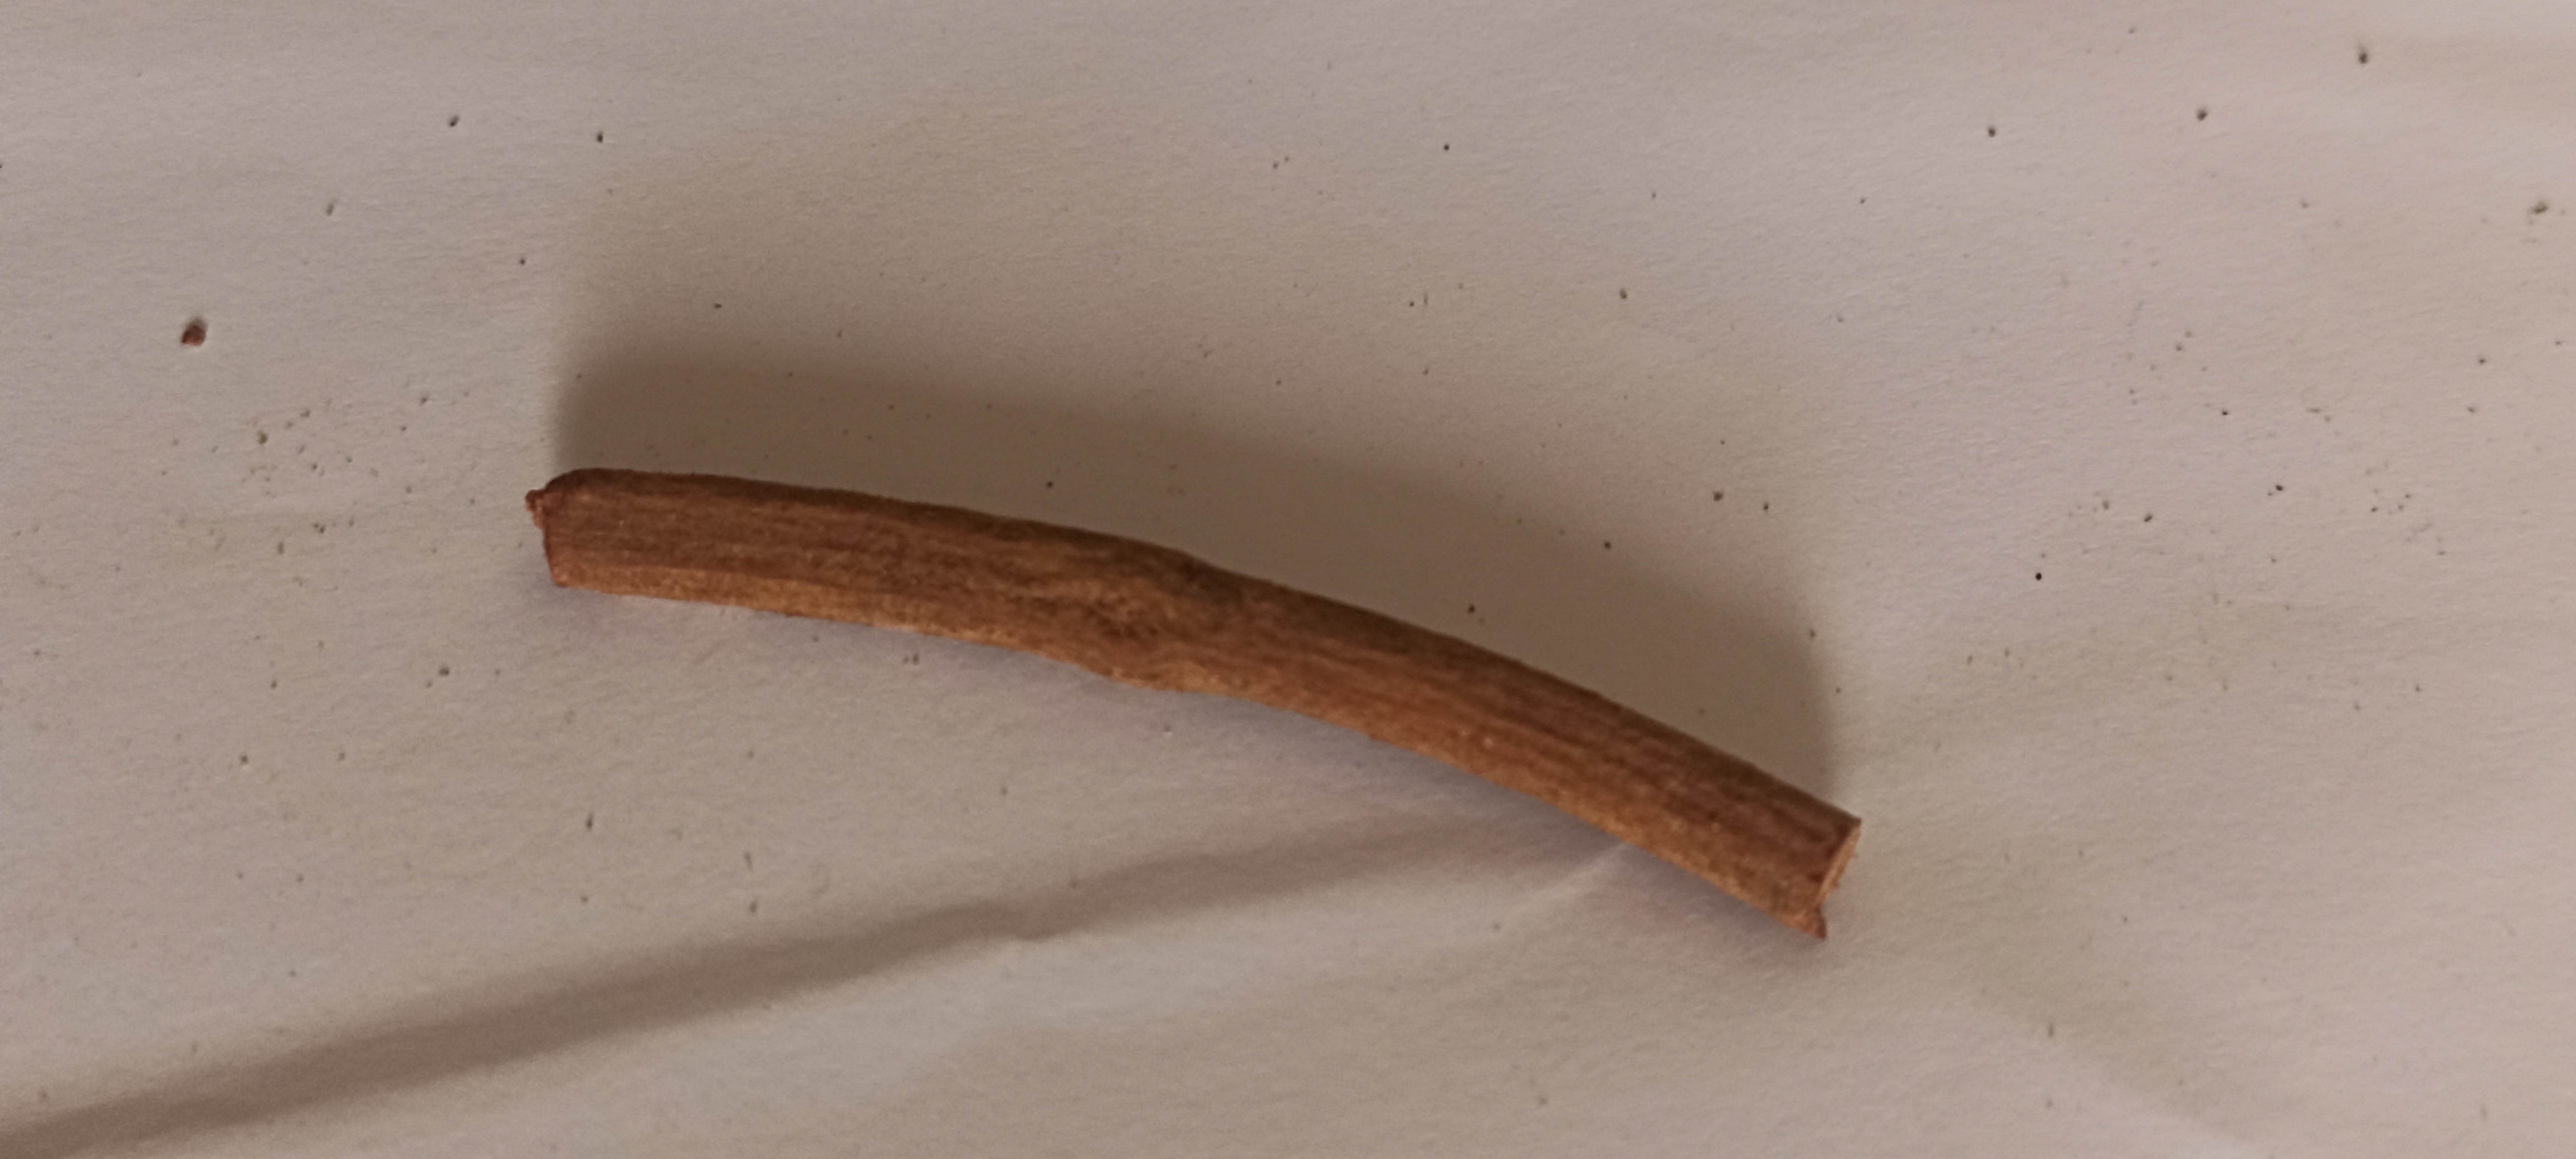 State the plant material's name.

manjistha
